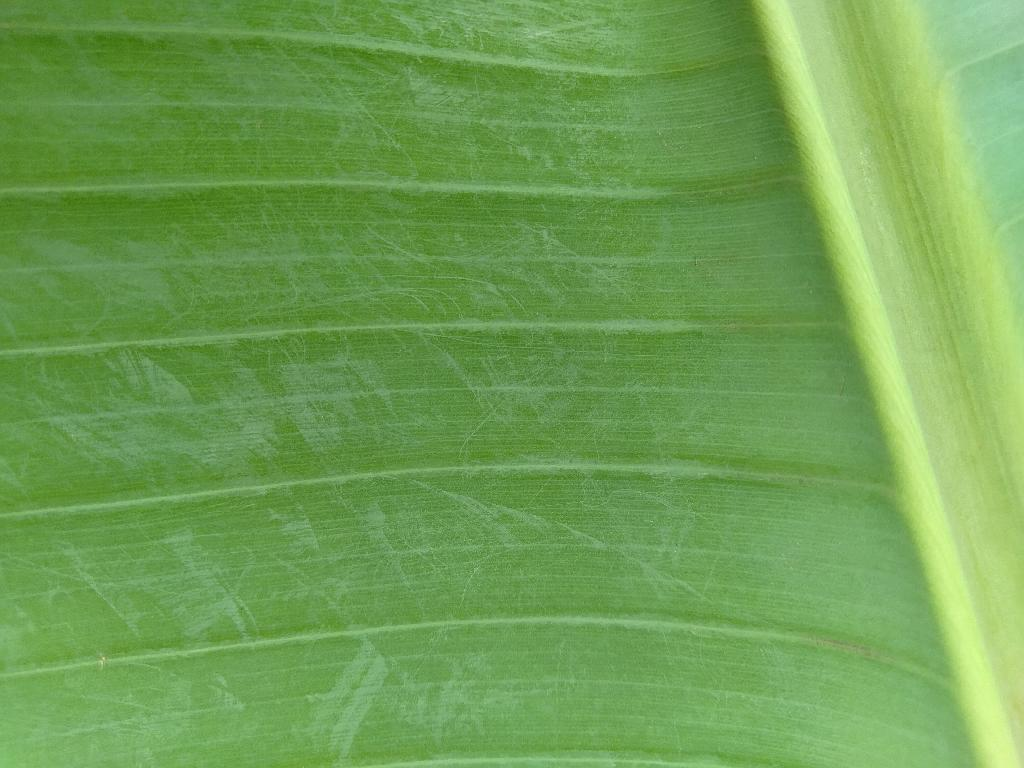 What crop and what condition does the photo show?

banana, healthy
